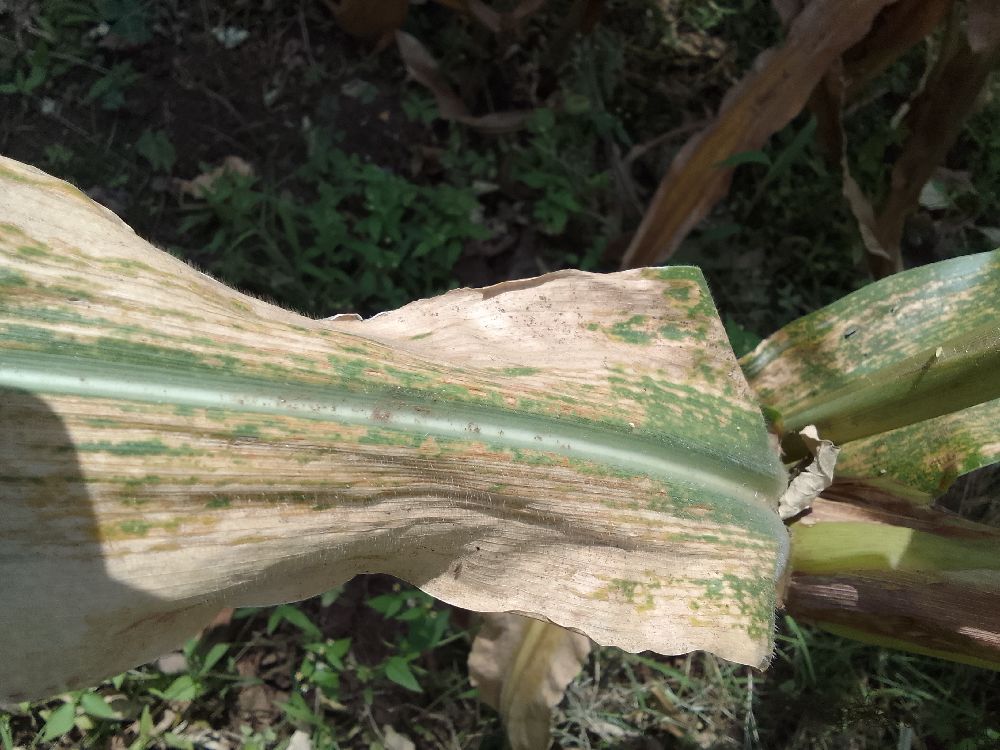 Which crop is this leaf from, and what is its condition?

maize, maize lethal necrosis
